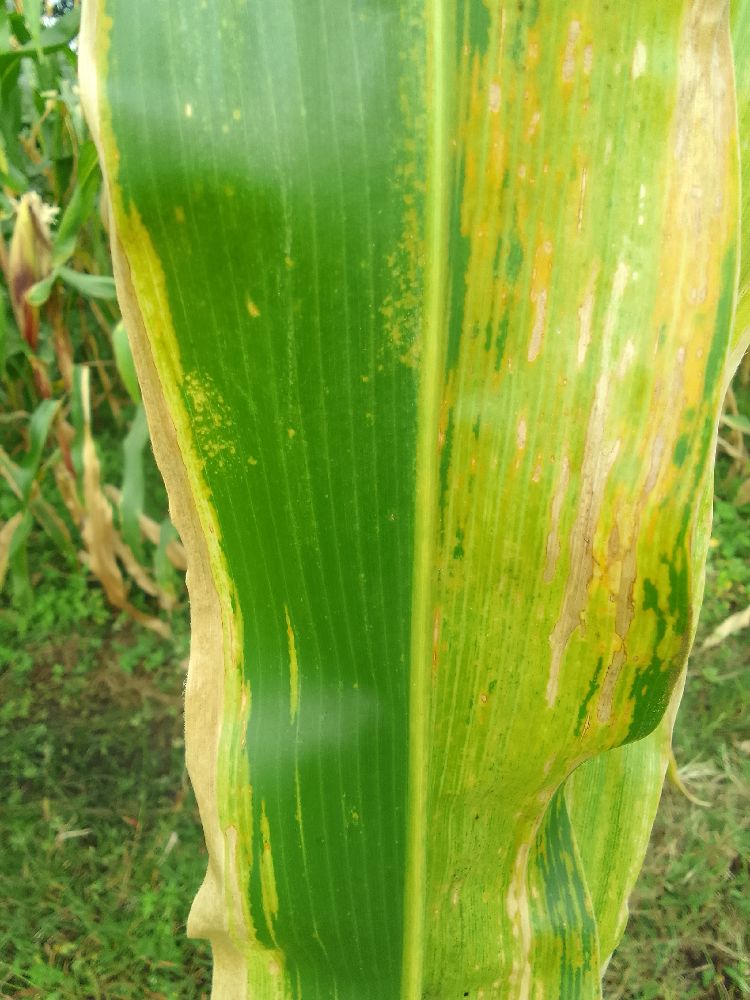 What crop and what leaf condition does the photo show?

maize, maize lethal necrosis
